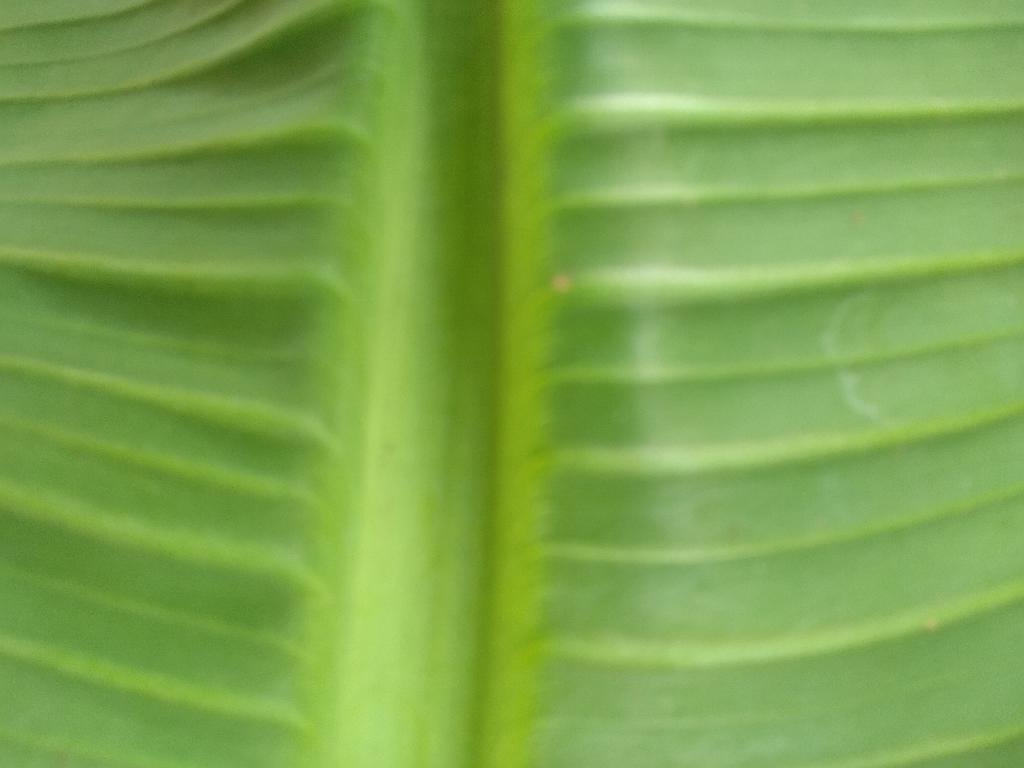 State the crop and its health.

banana, healthy
